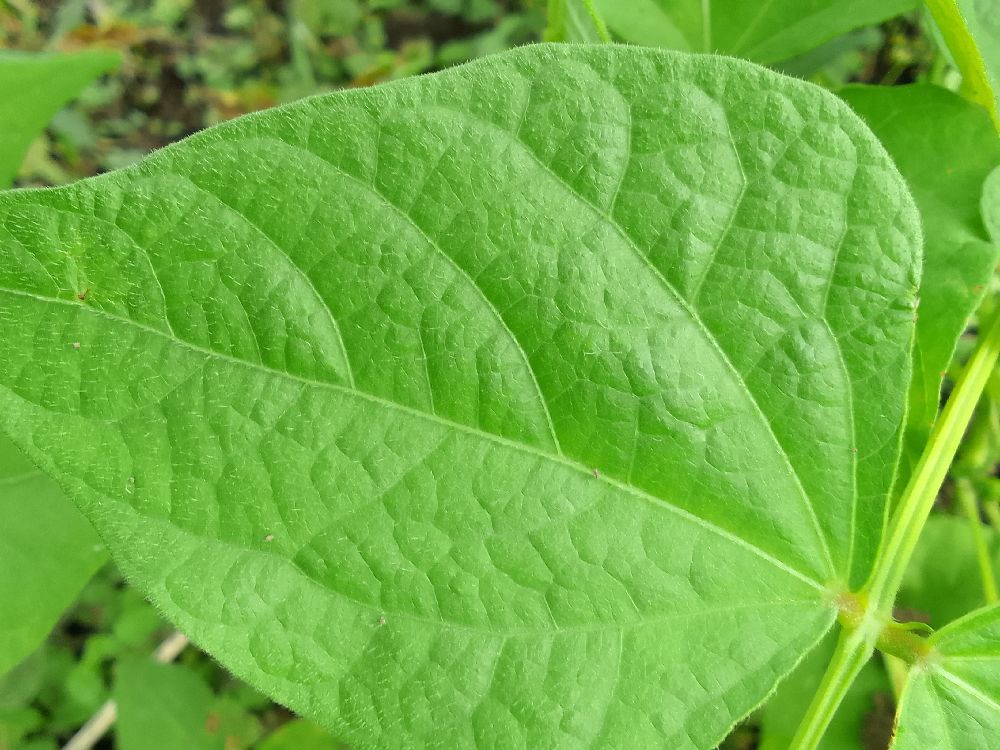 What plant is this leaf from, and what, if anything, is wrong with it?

common bean, healthy
